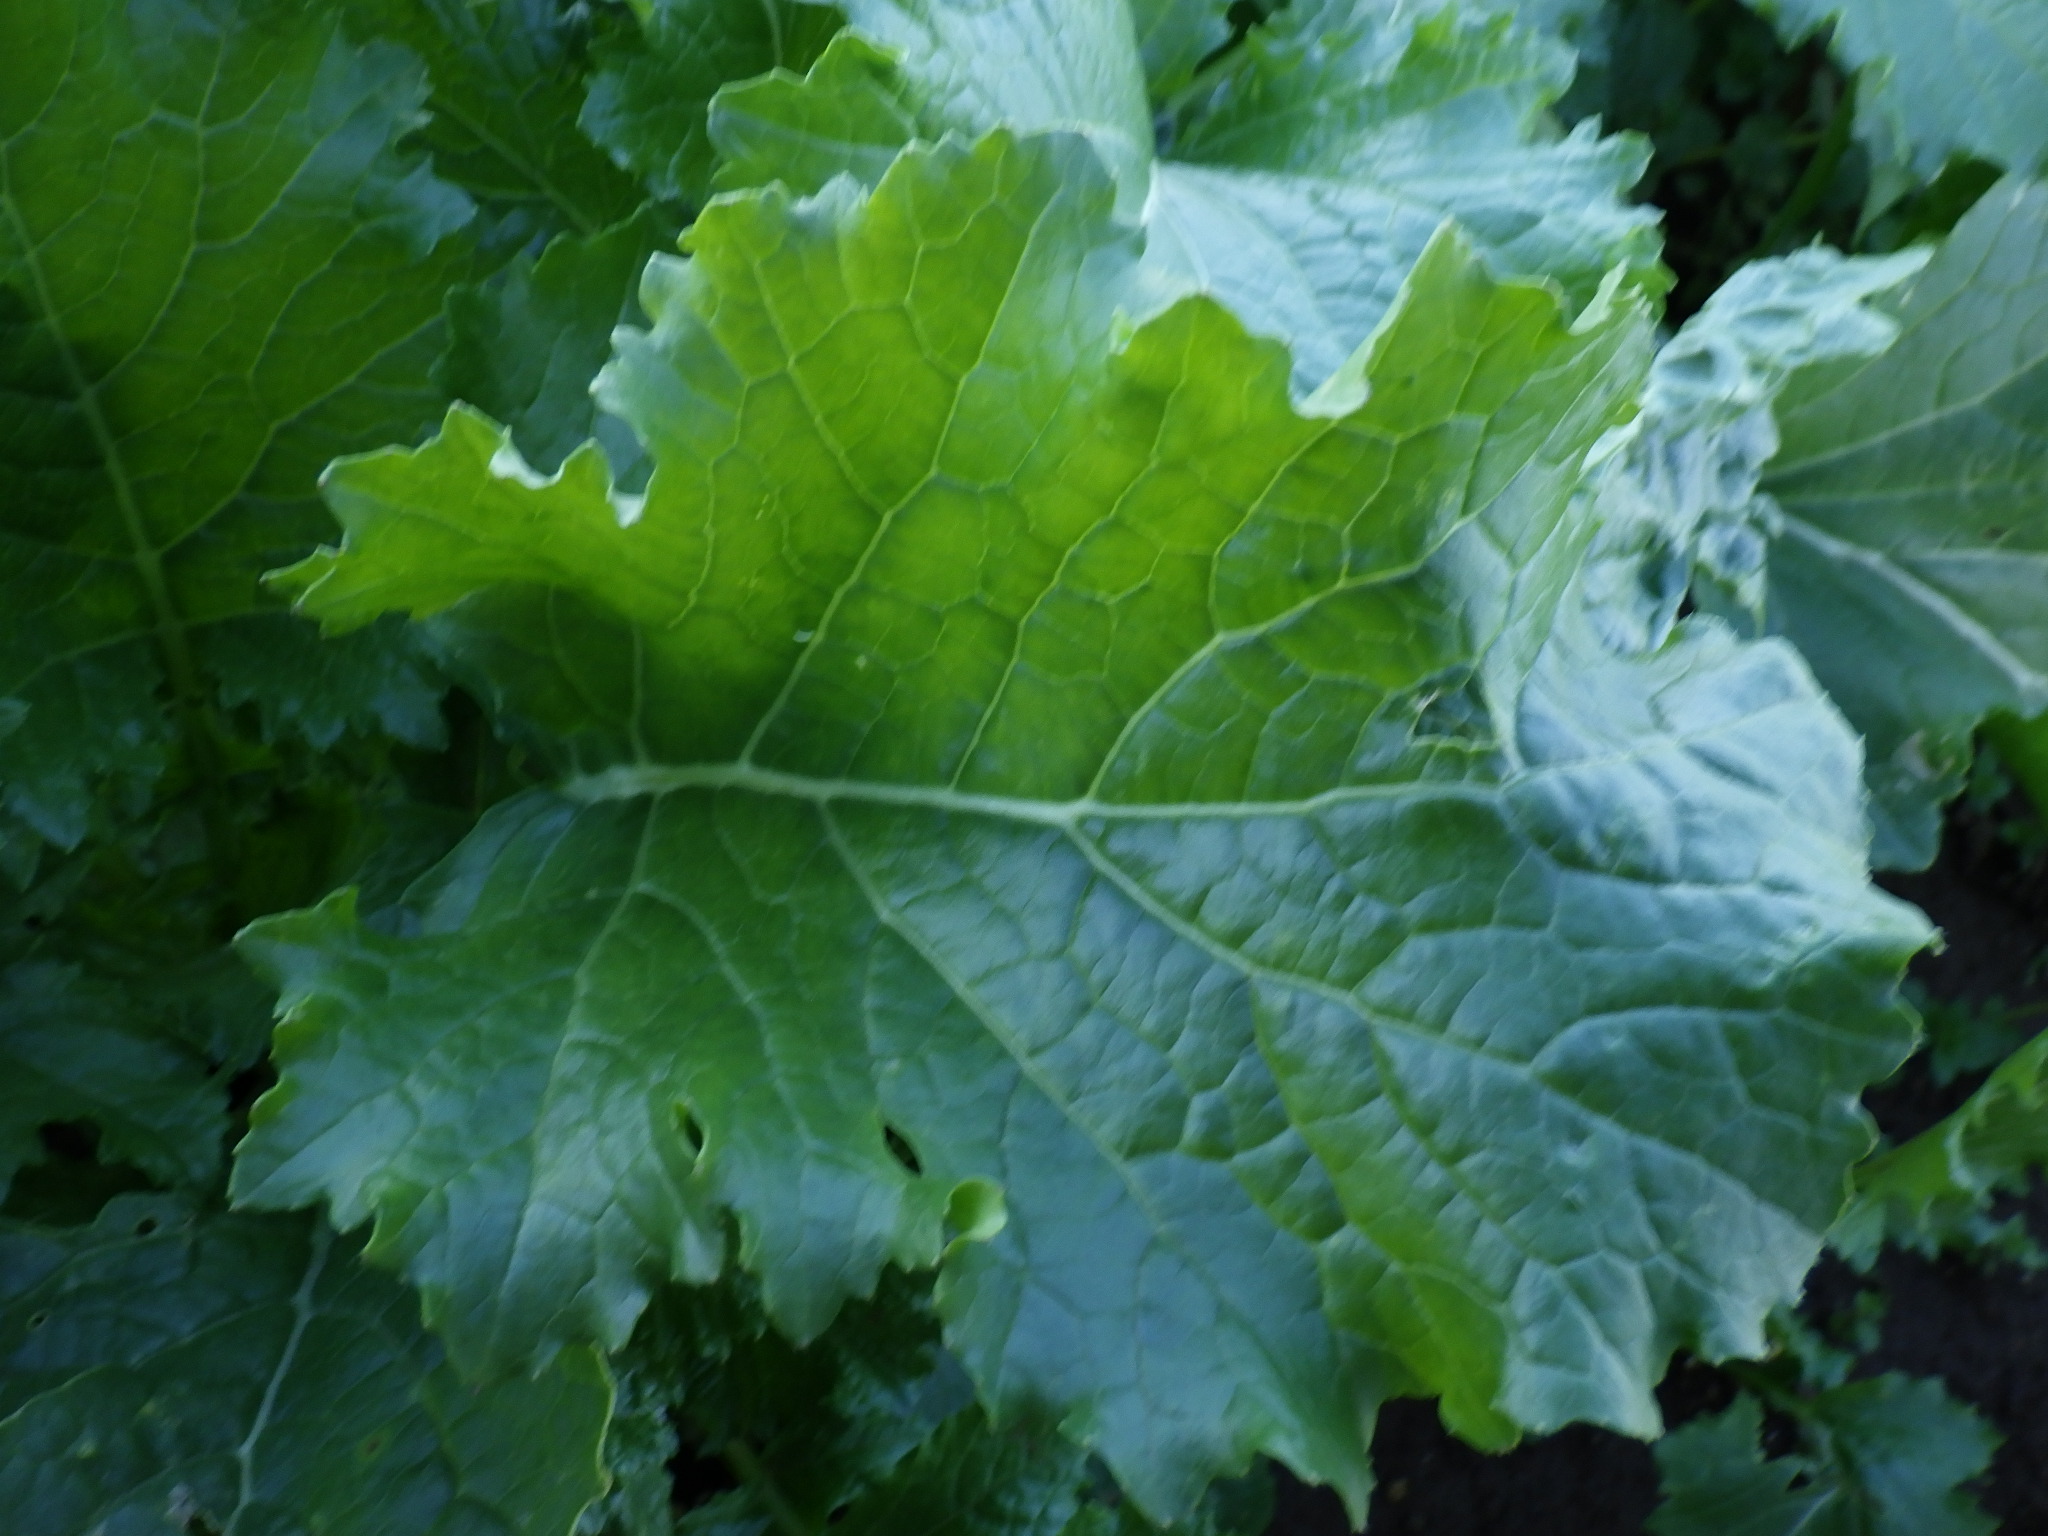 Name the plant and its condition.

rapini, phytophagous
